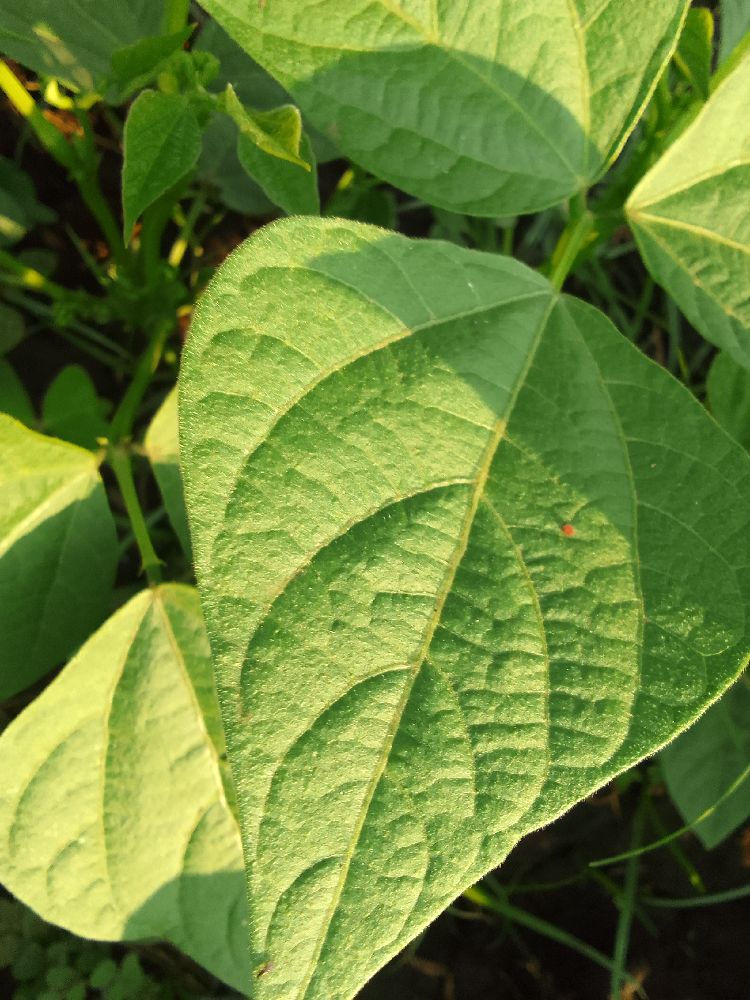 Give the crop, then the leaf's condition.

common bean, healthy
